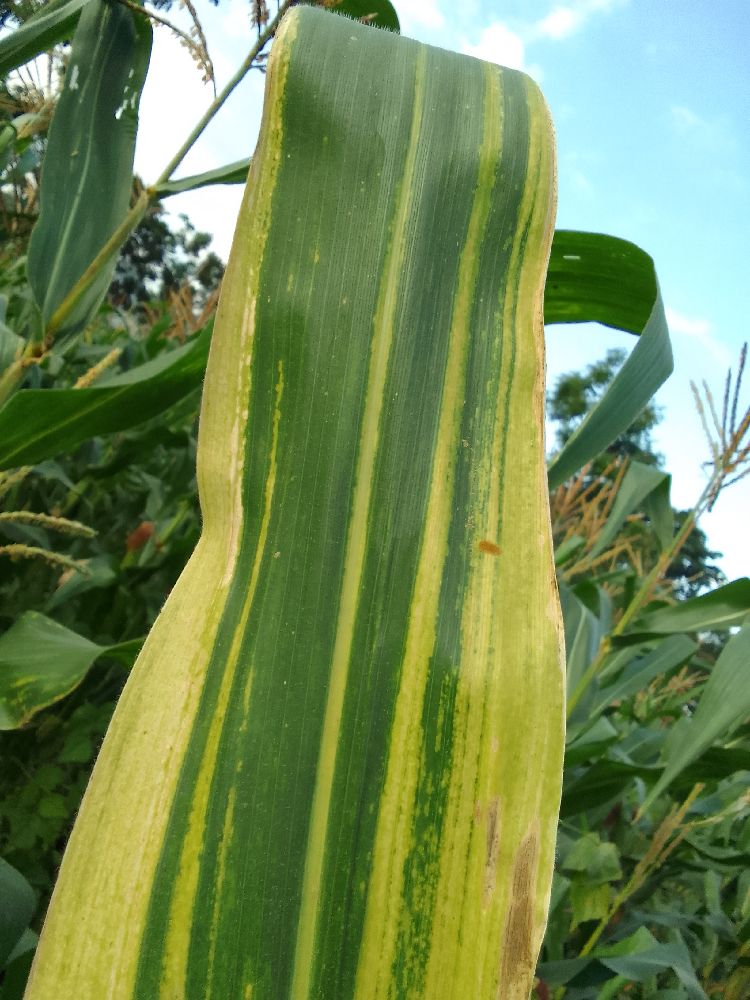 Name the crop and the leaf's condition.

maize, maize lethal necrosis
